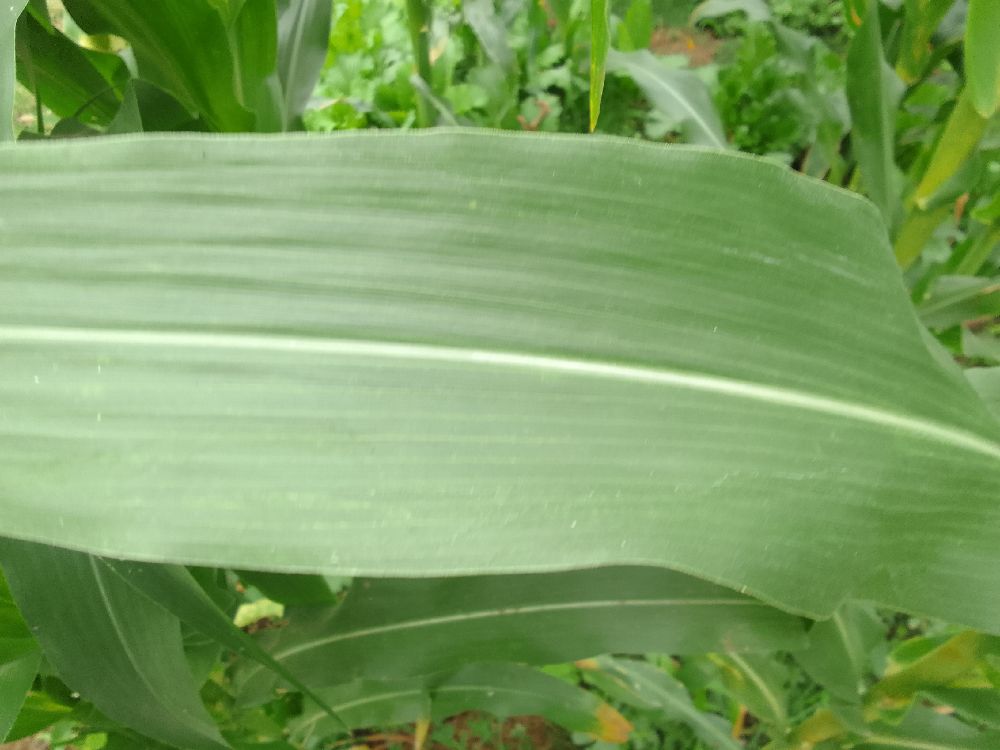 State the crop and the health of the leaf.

maize, healthy
